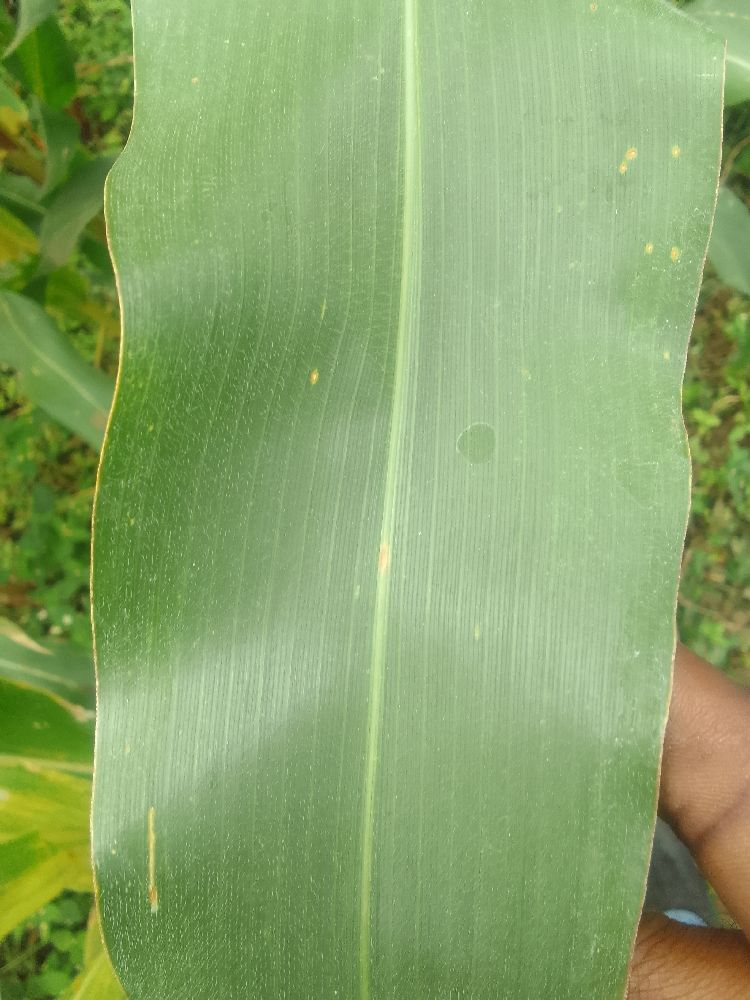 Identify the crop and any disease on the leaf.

maize, healthy
